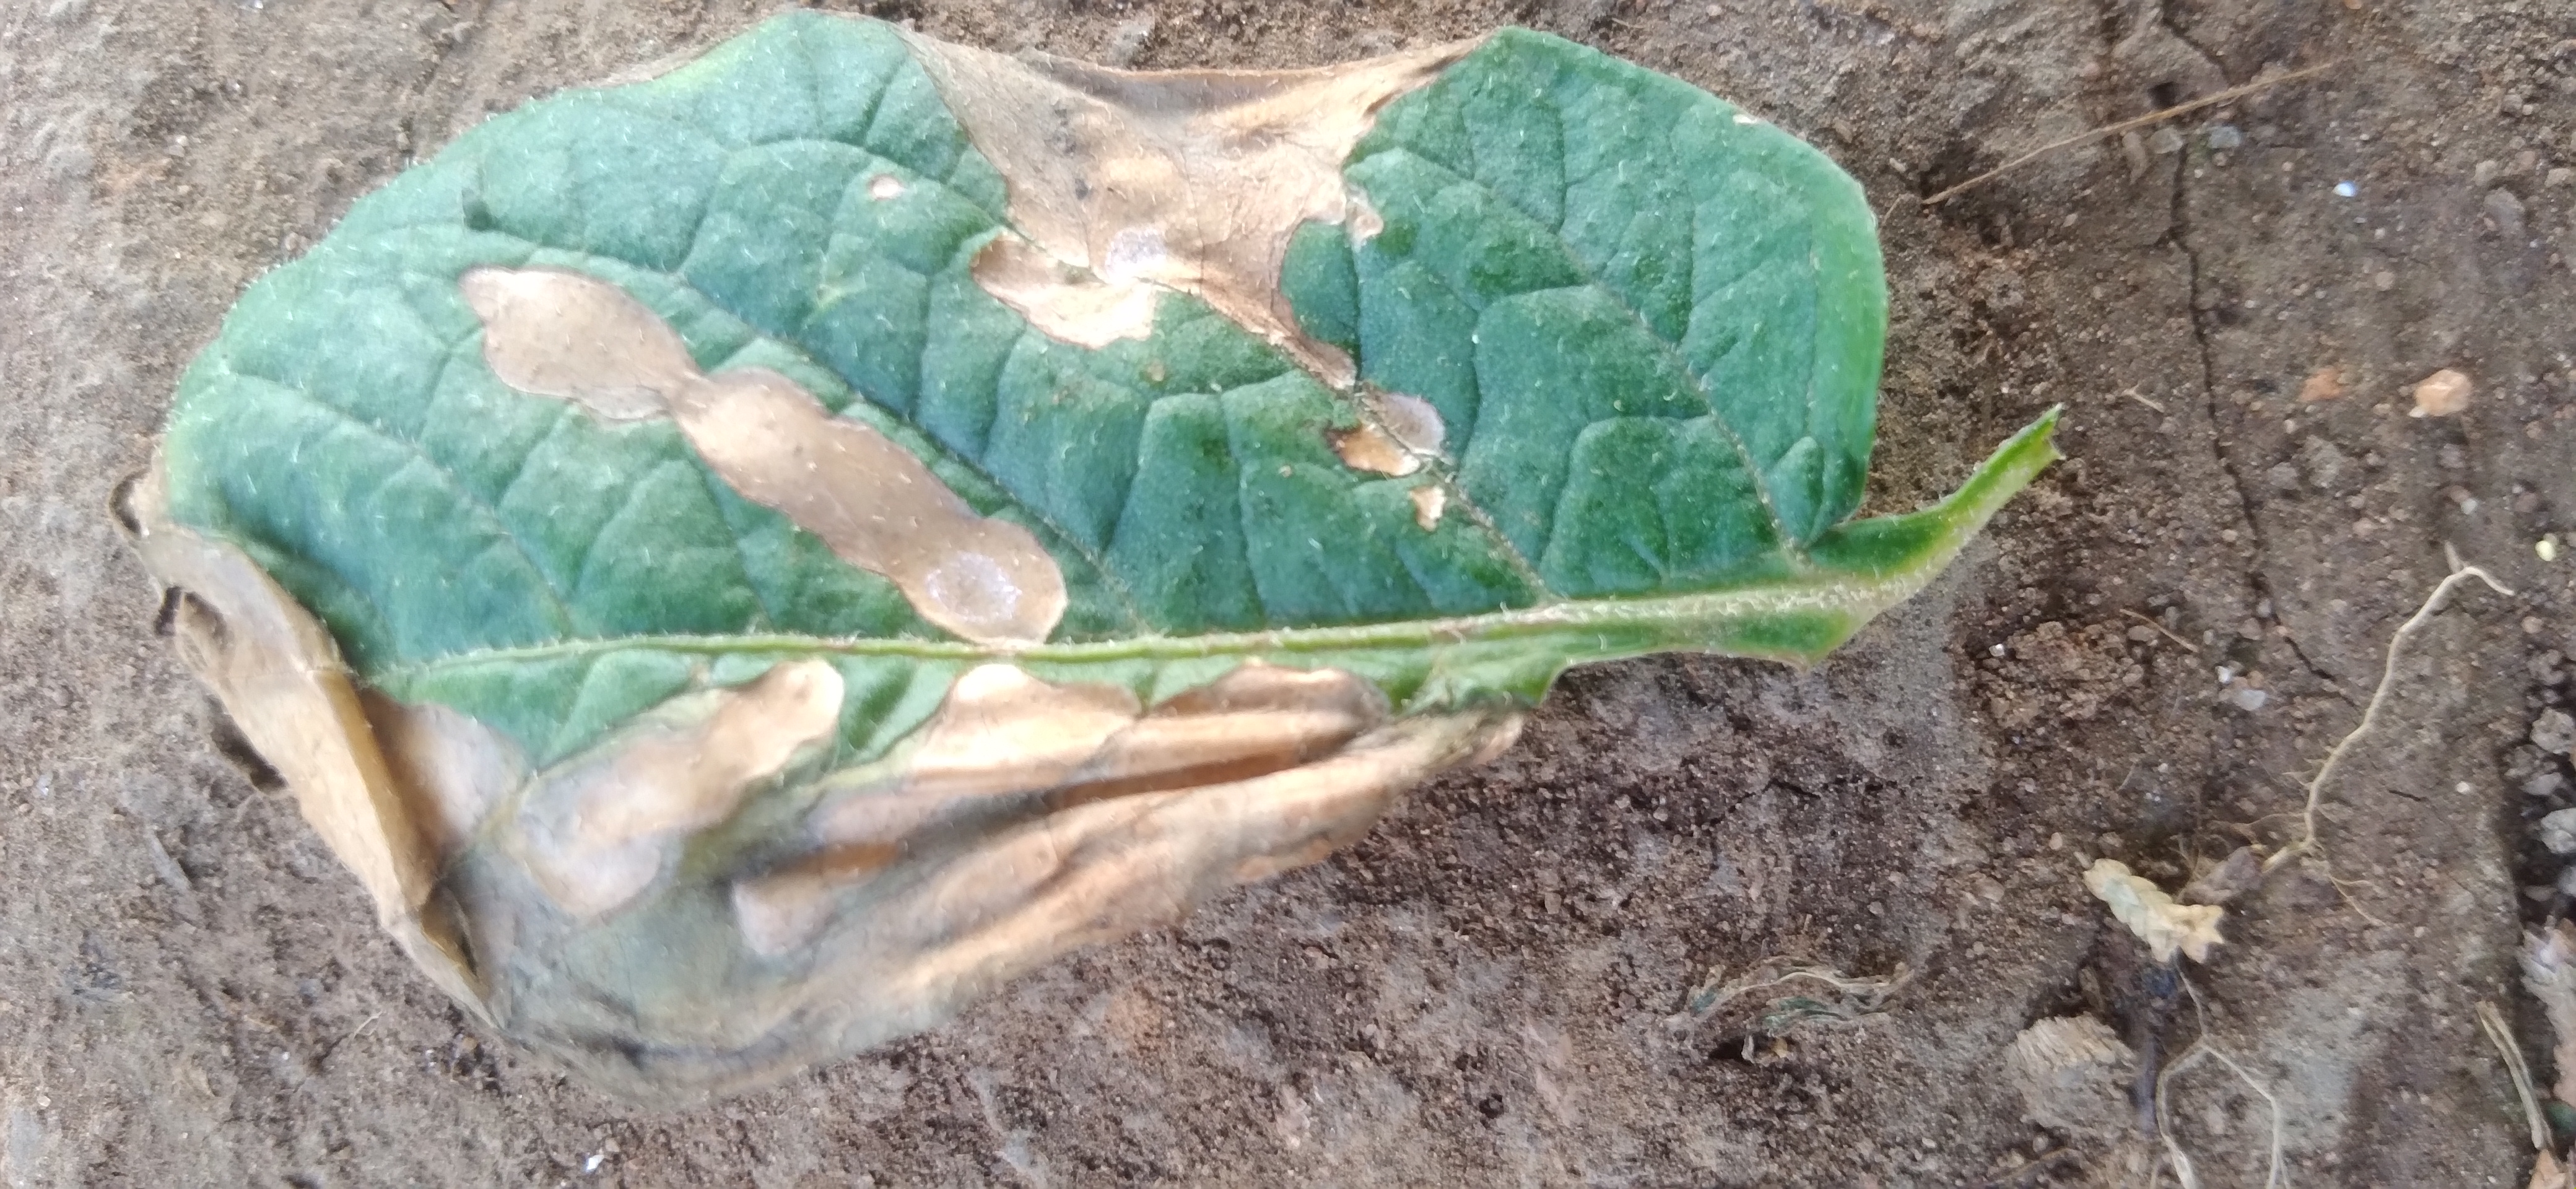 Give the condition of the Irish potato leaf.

early blight
